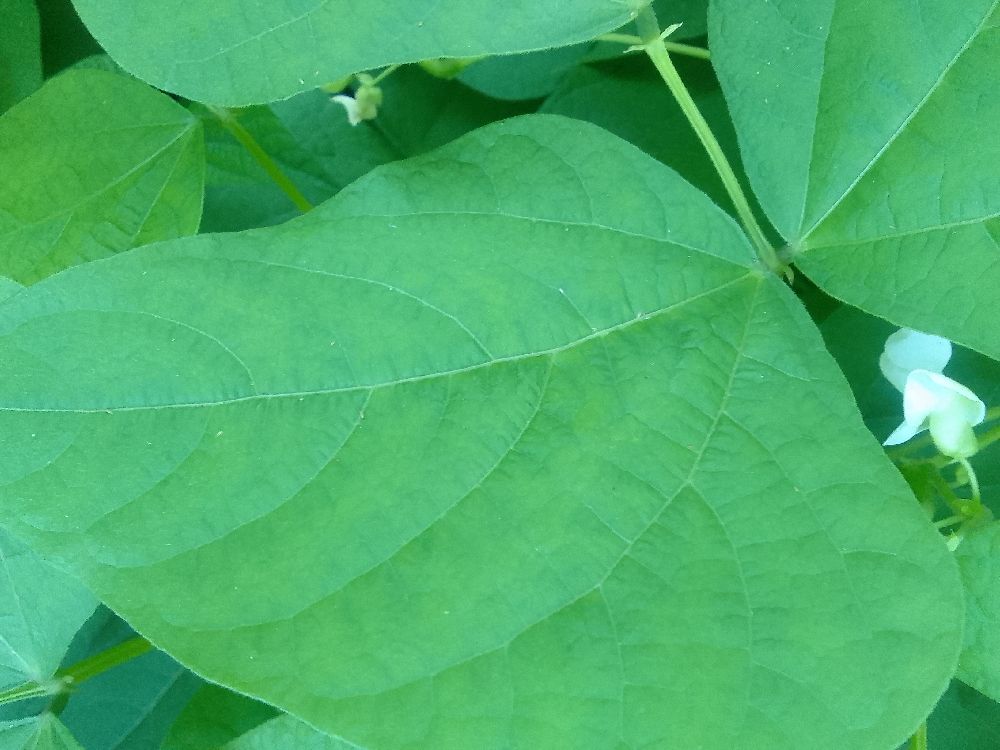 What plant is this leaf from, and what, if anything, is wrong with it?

common bean, healthy
